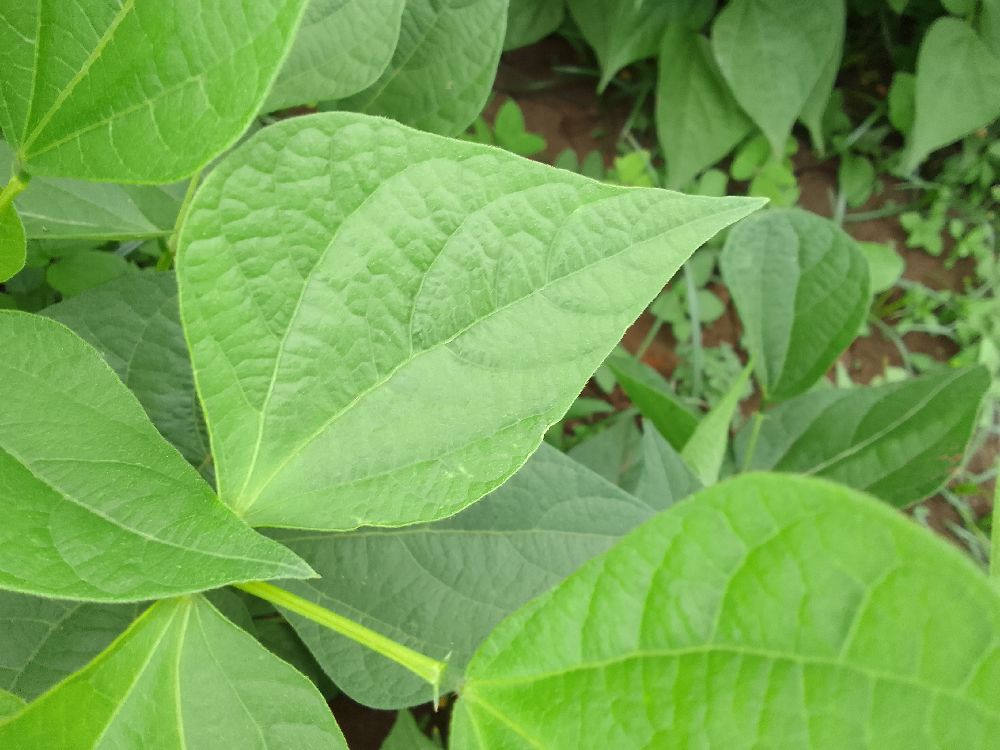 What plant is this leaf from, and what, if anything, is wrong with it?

common bean, healthy
